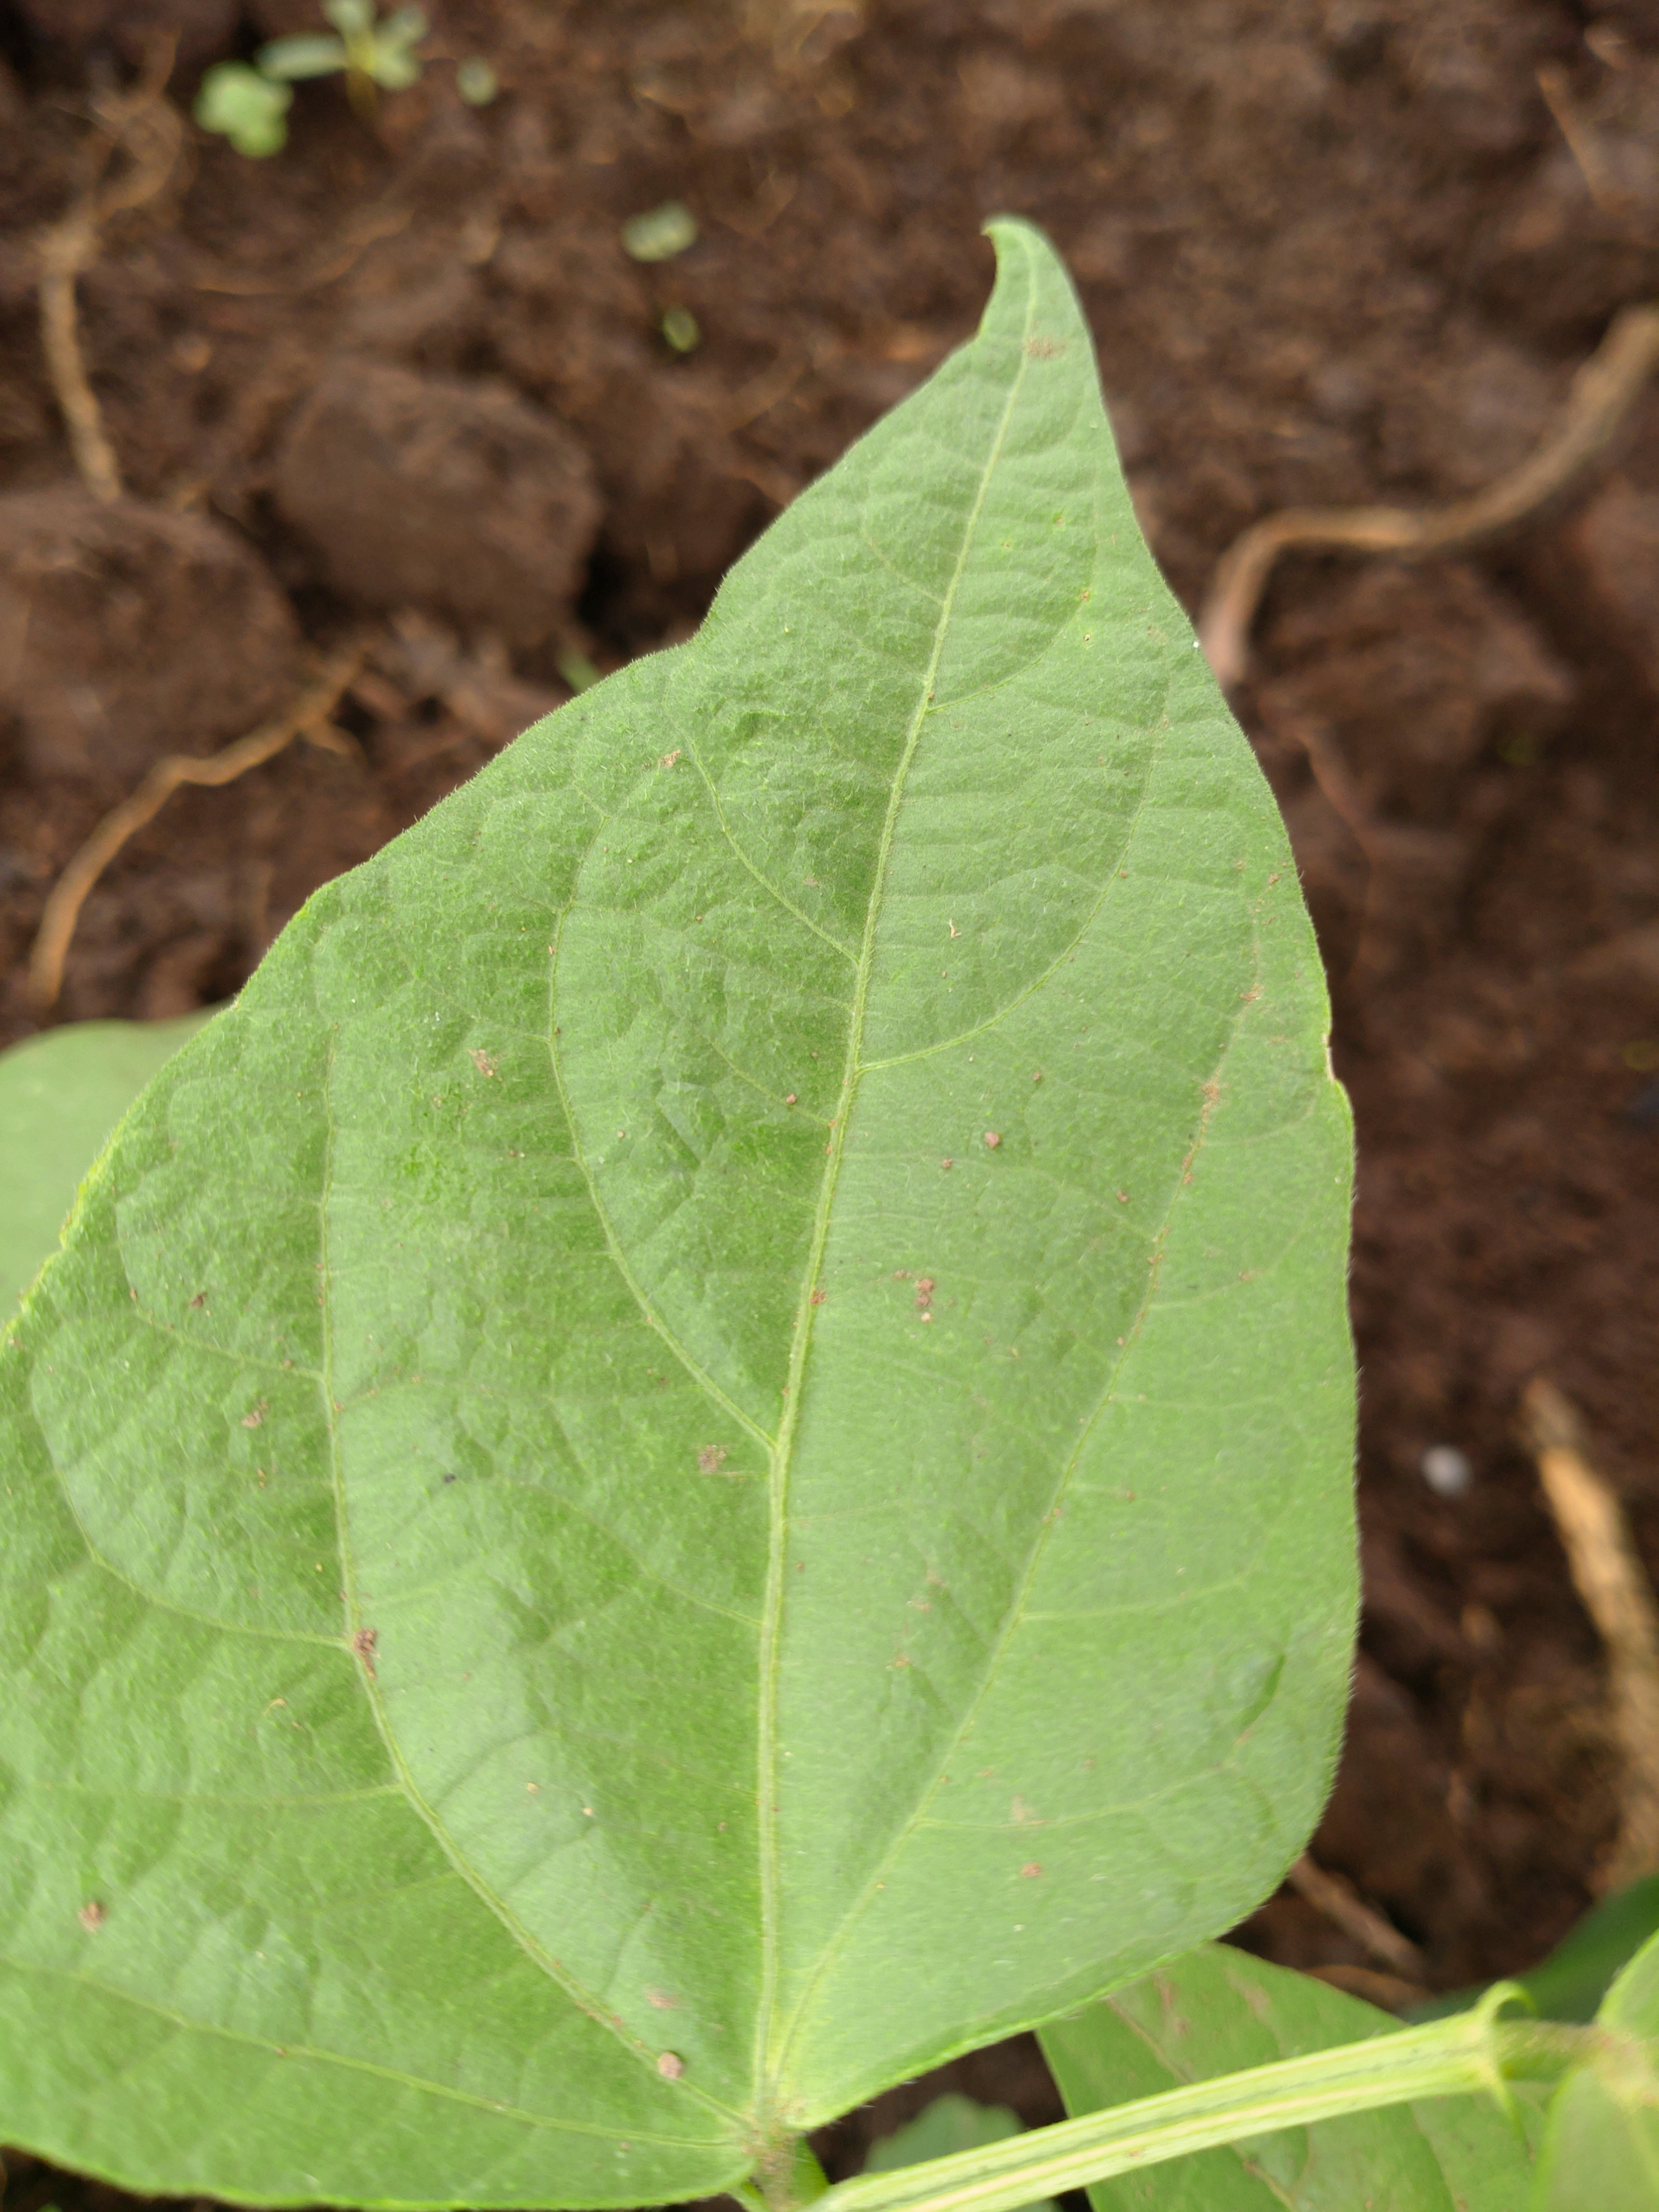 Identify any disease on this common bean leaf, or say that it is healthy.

healthy
